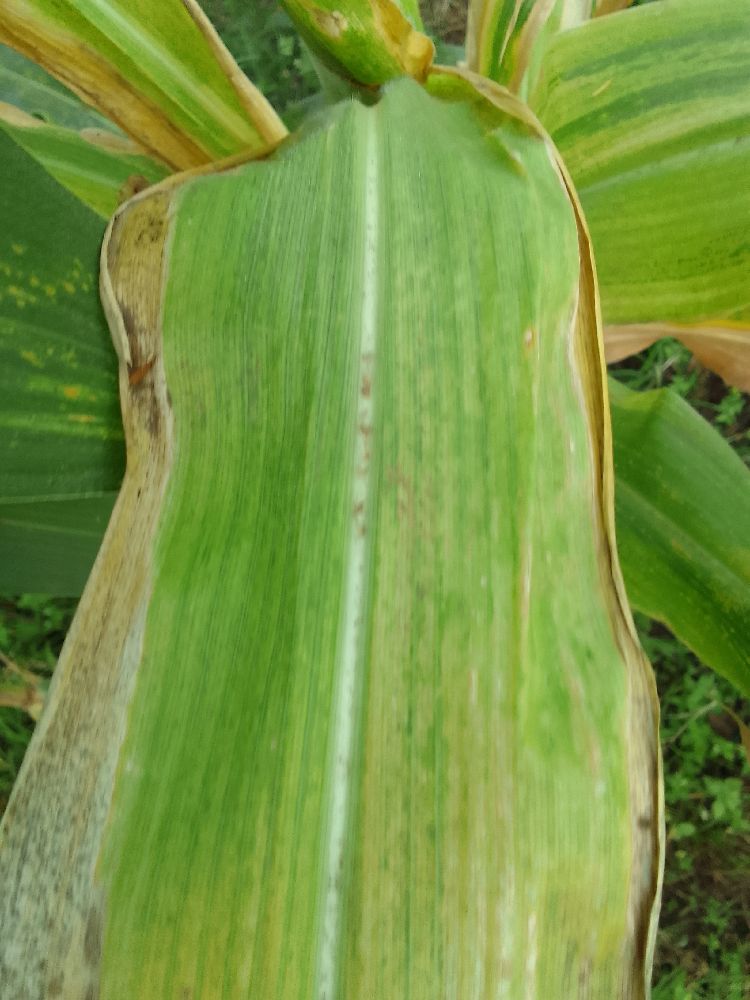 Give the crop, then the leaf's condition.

maize, maize lethal necrosis
